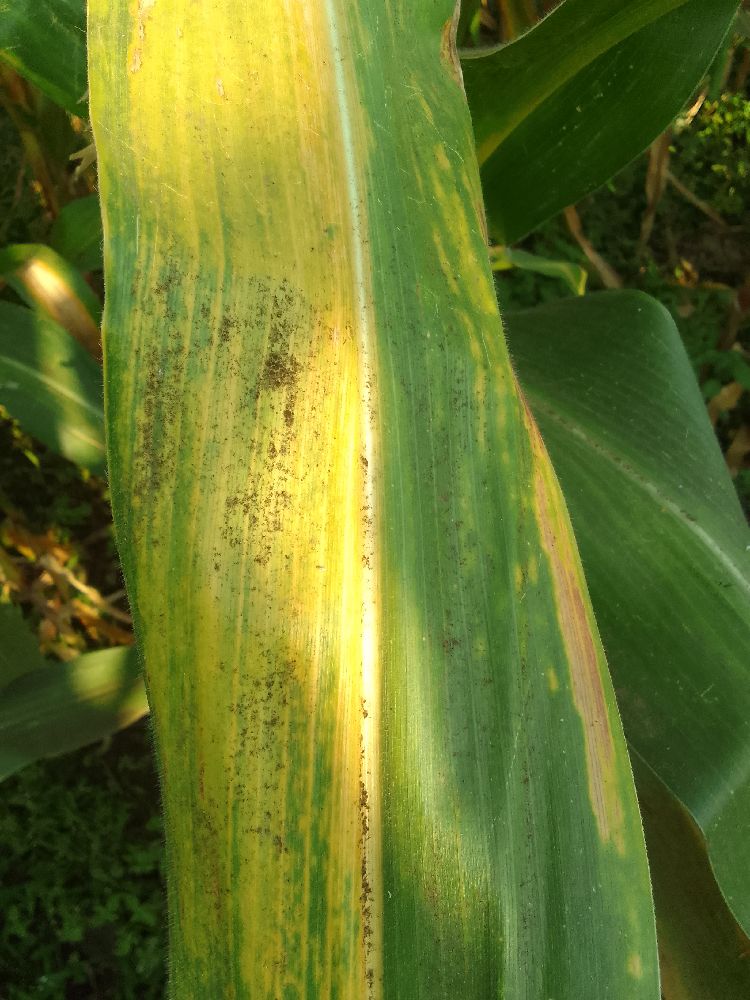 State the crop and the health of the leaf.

maize, maize lethal necrosis
